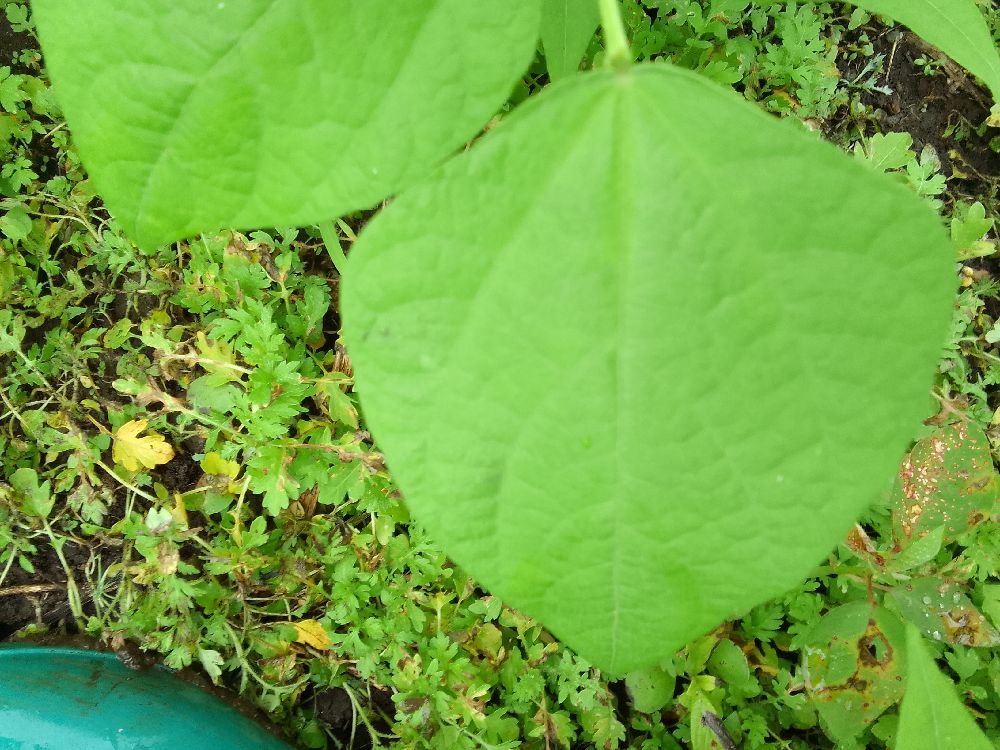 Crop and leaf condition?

common bean, healthy
